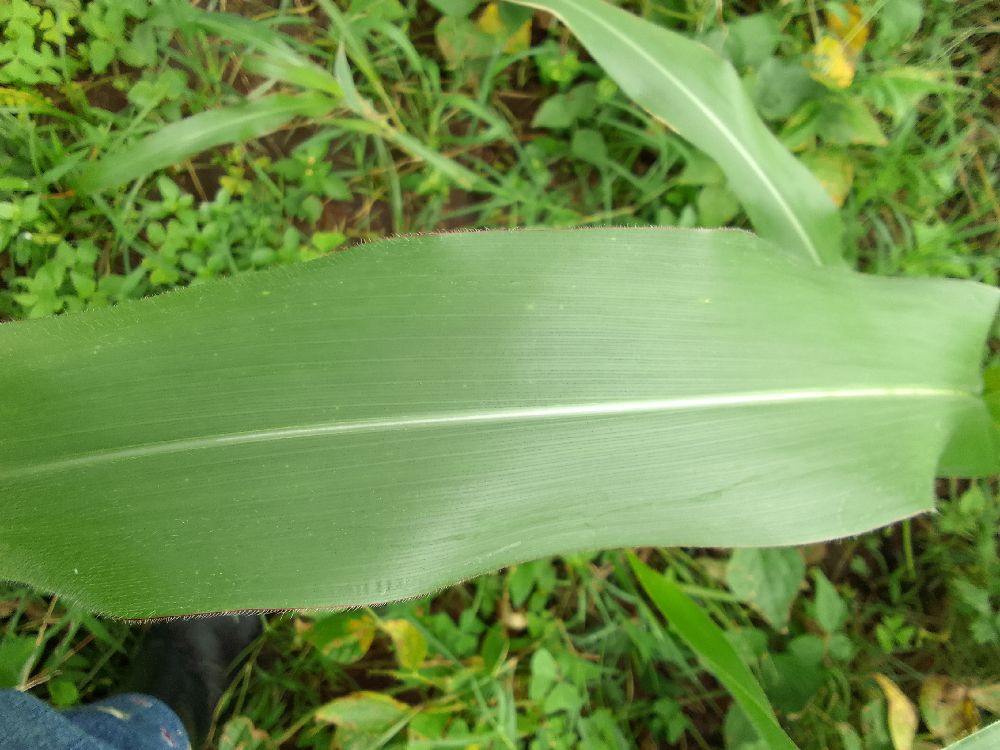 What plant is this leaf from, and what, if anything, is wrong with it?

maize, healthy
